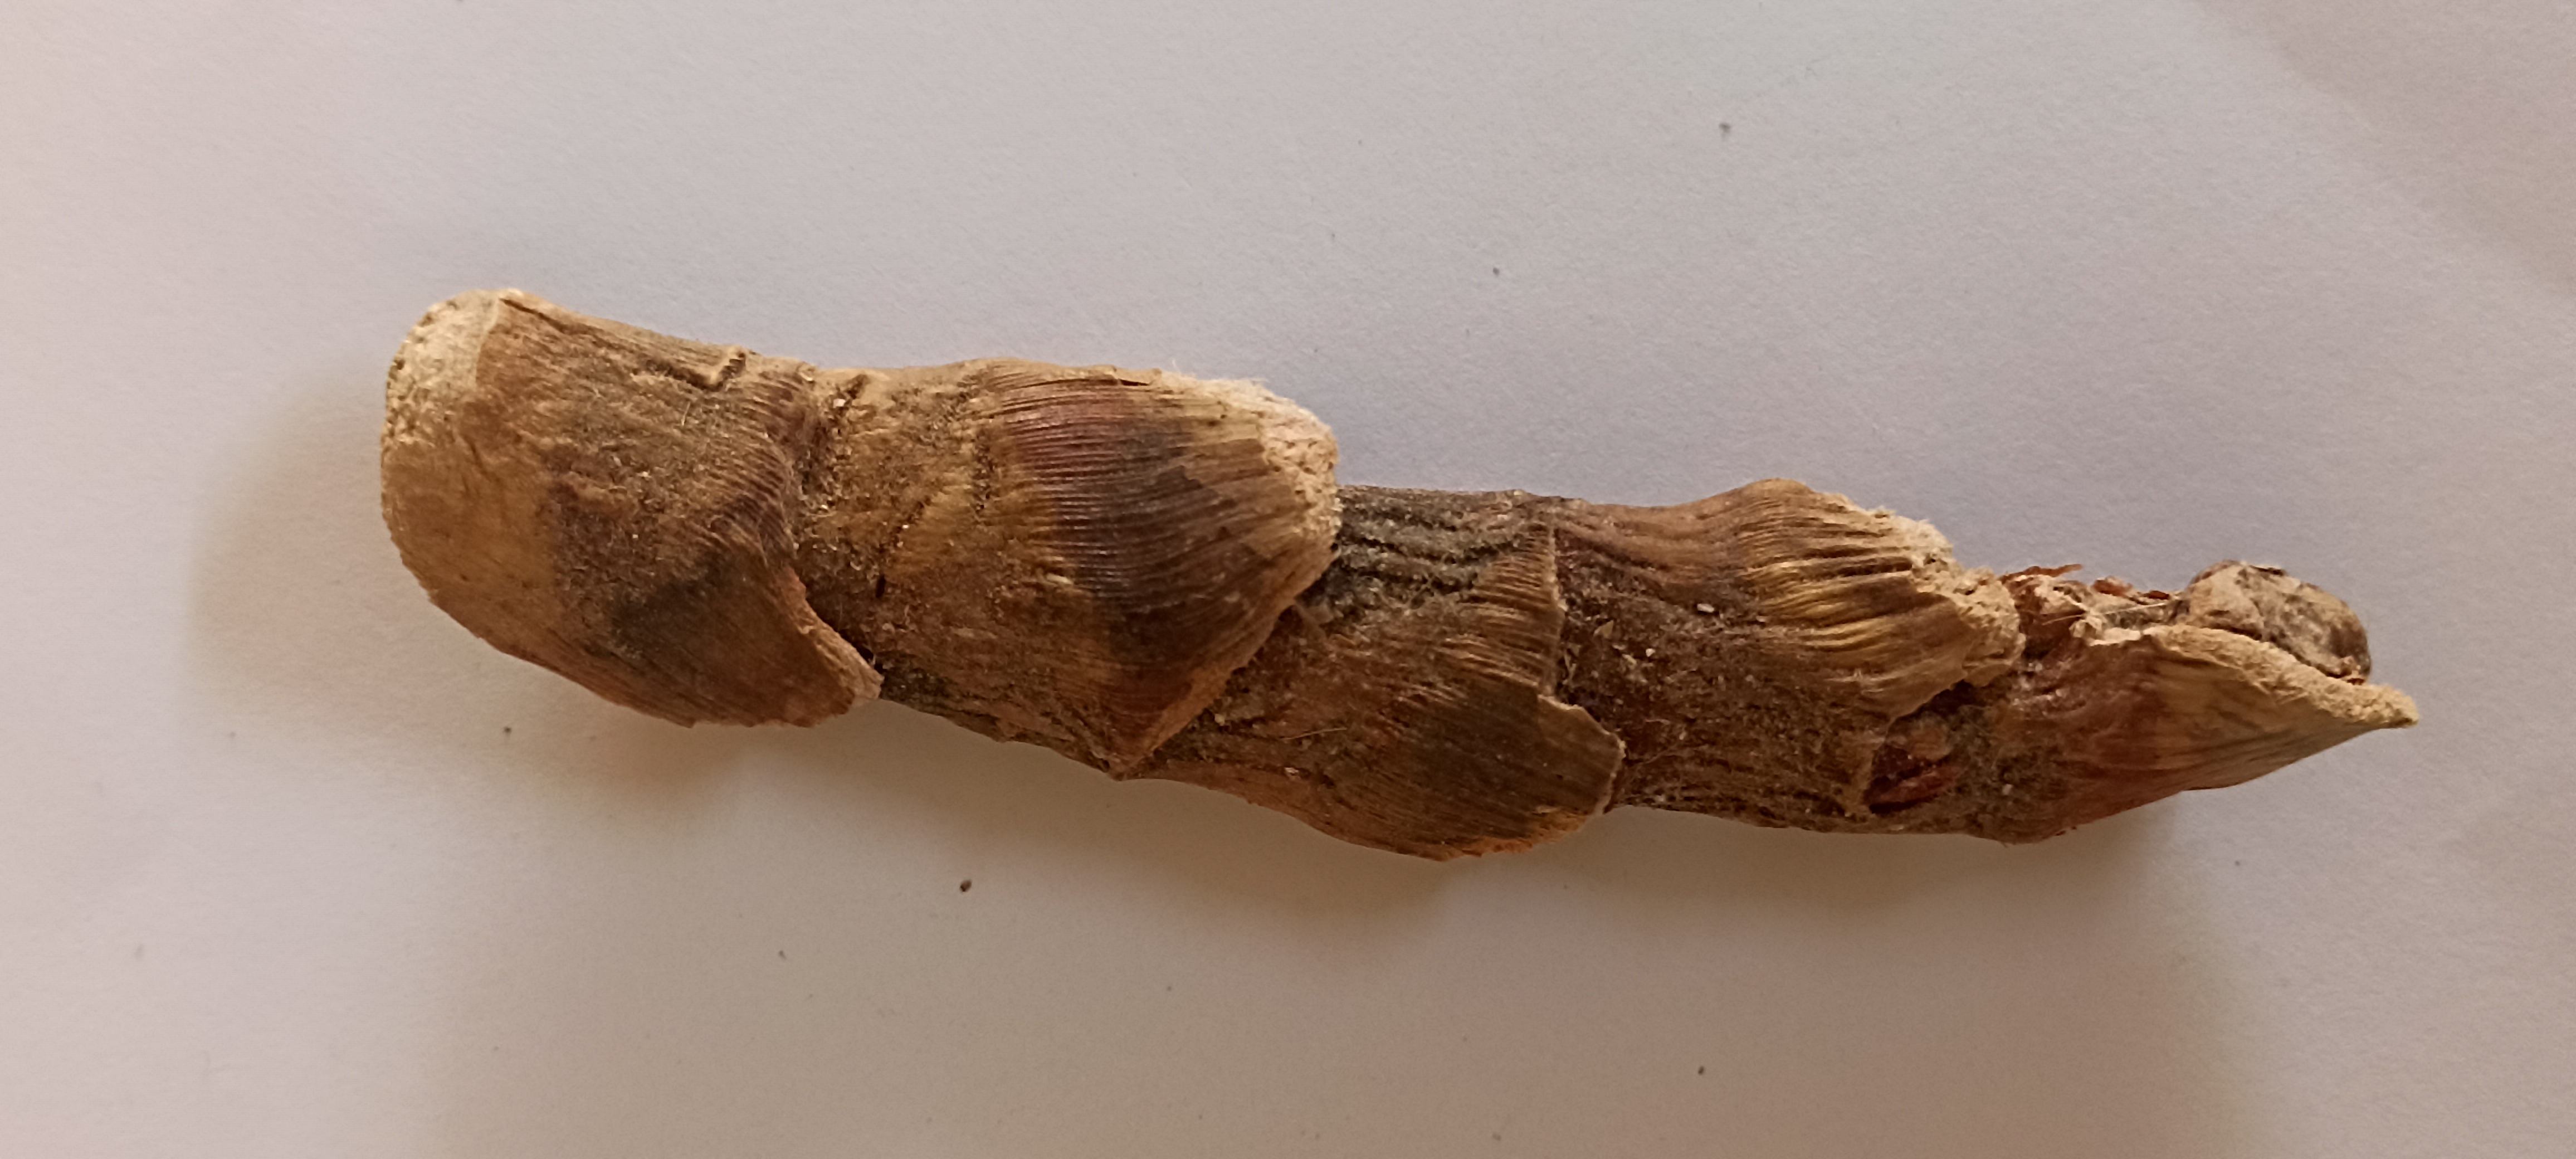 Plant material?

vekhand
